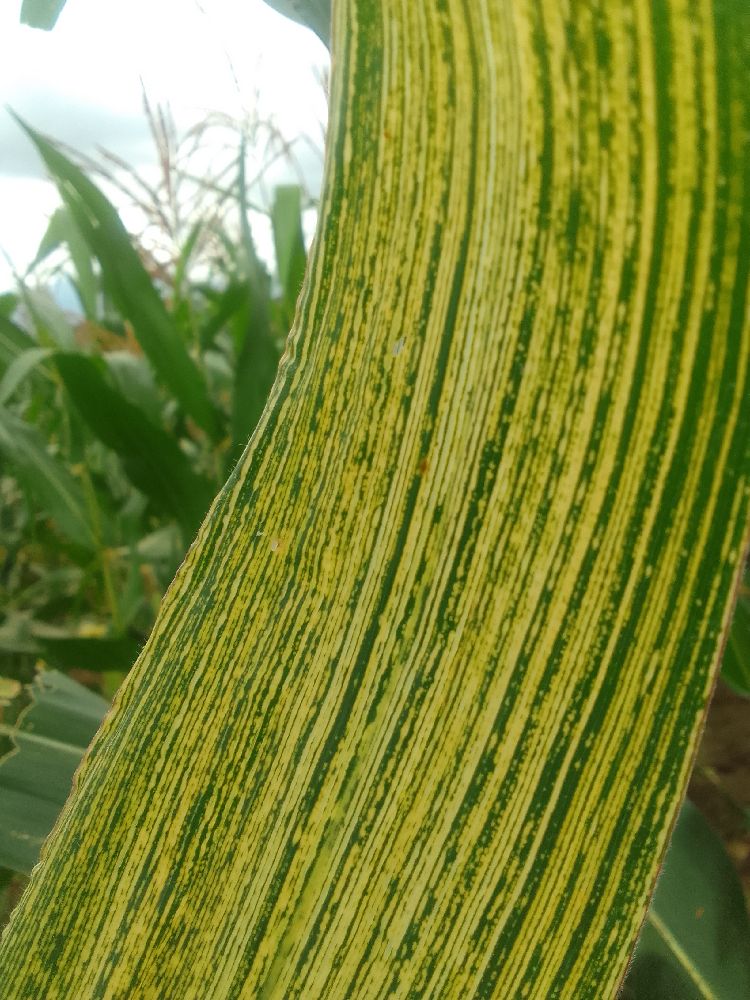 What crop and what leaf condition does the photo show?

maize, maize streak virus
